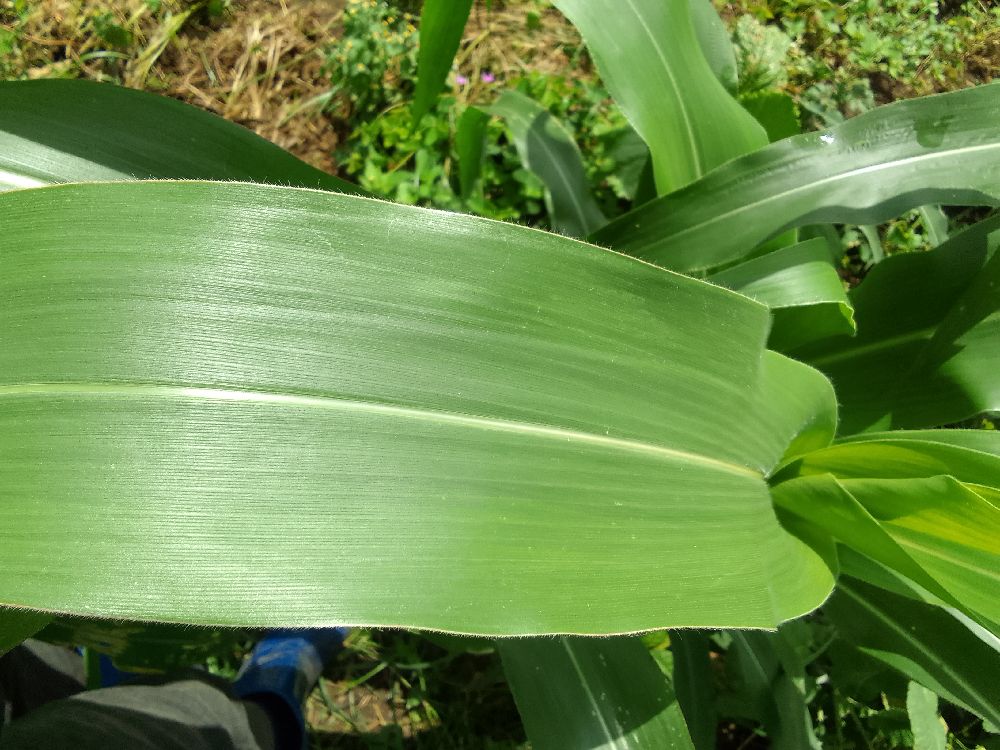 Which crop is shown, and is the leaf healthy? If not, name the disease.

maize, healthy
